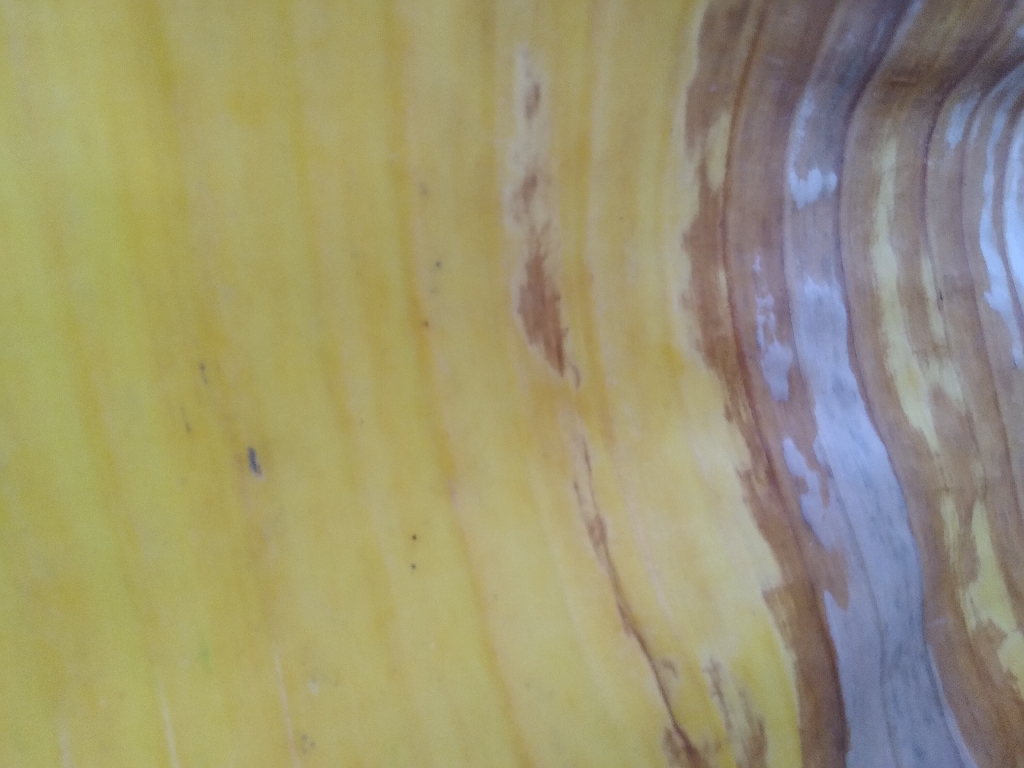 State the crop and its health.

banana, fusarium wilt race 1
